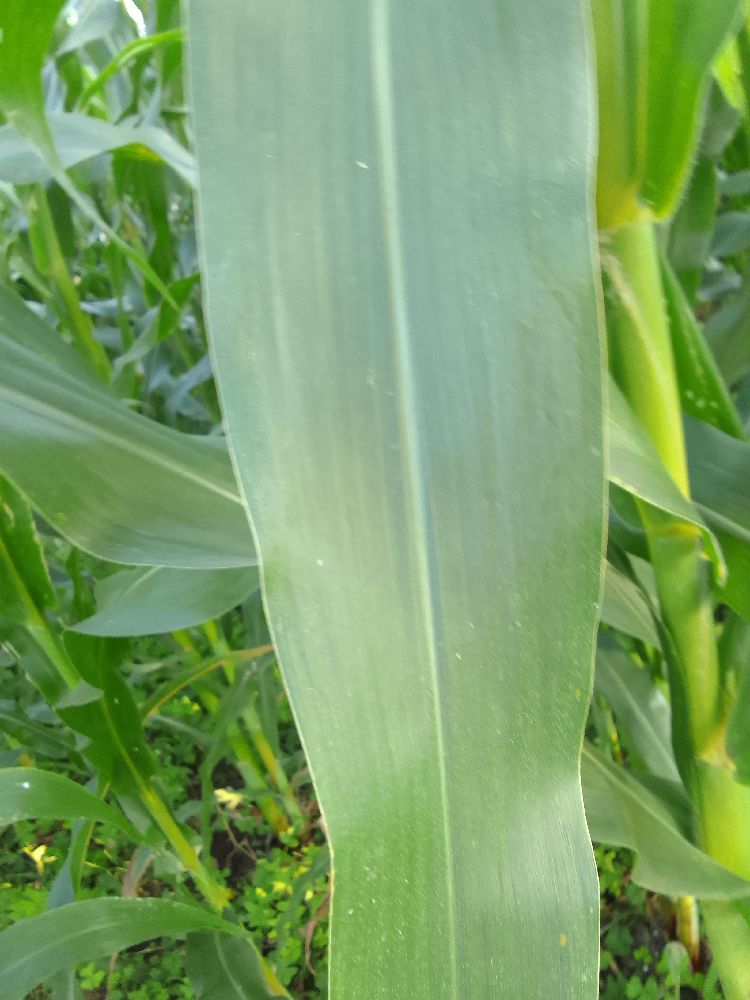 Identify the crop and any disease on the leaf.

maize, healthy
